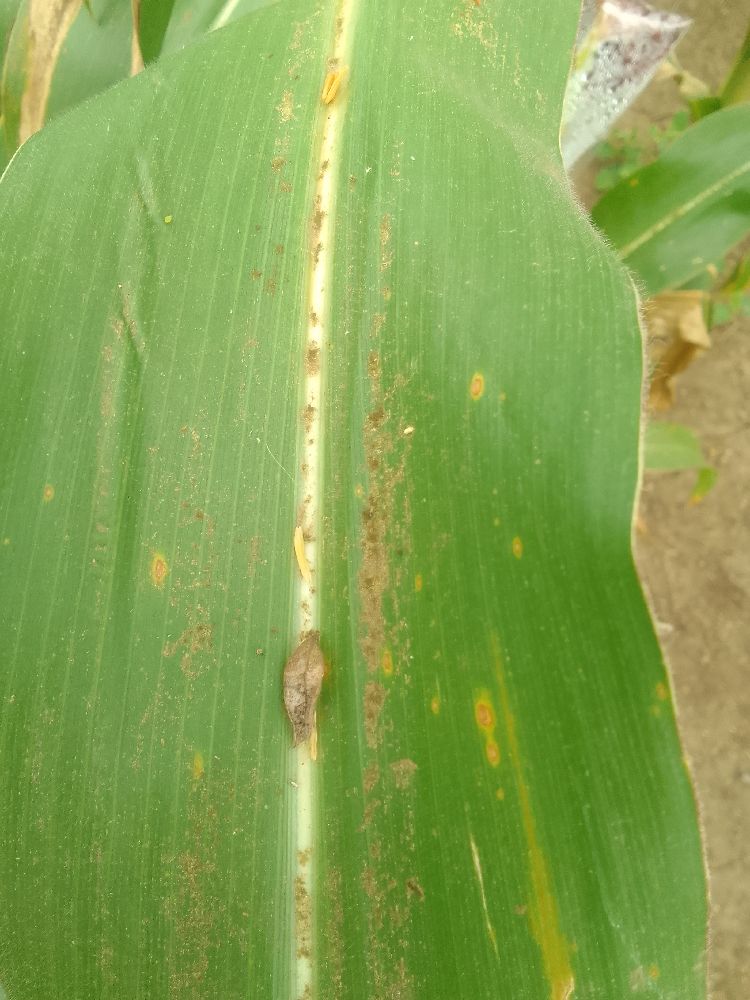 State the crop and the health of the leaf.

maize, healthy
